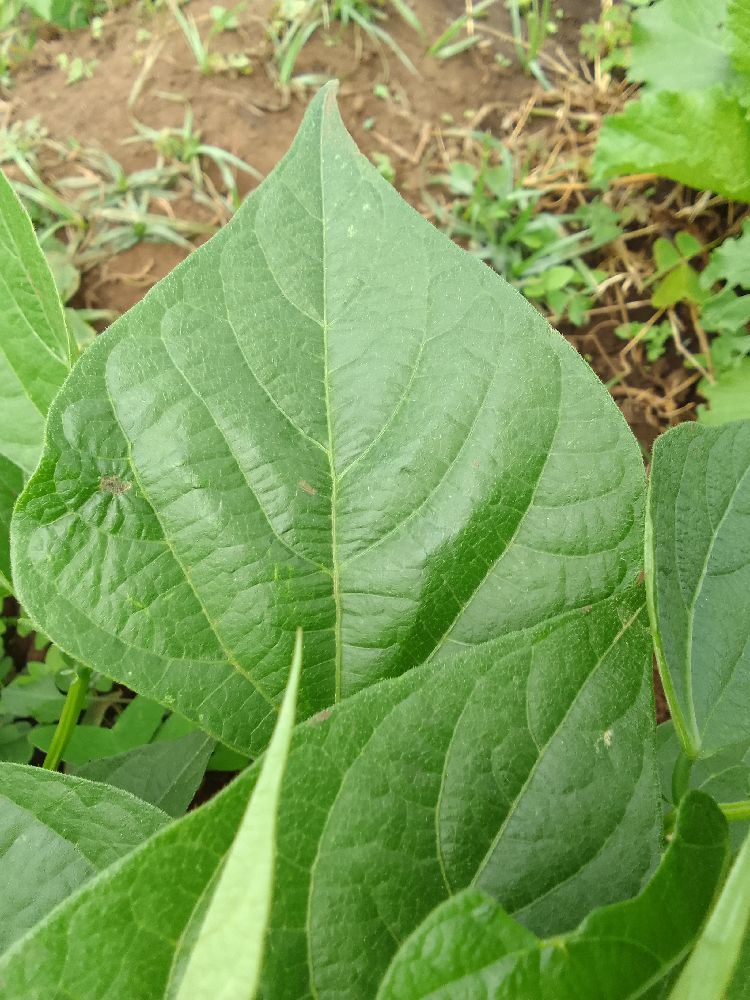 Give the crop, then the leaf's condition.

common bean, healthy
